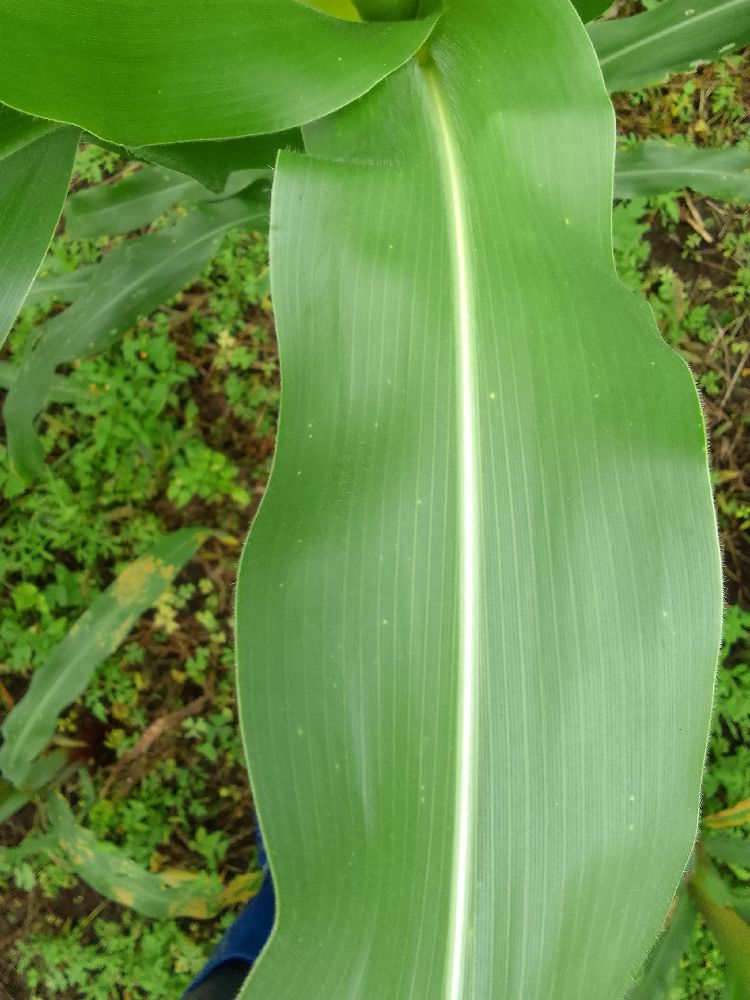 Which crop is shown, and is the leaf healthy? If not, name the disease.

maize, healthy
